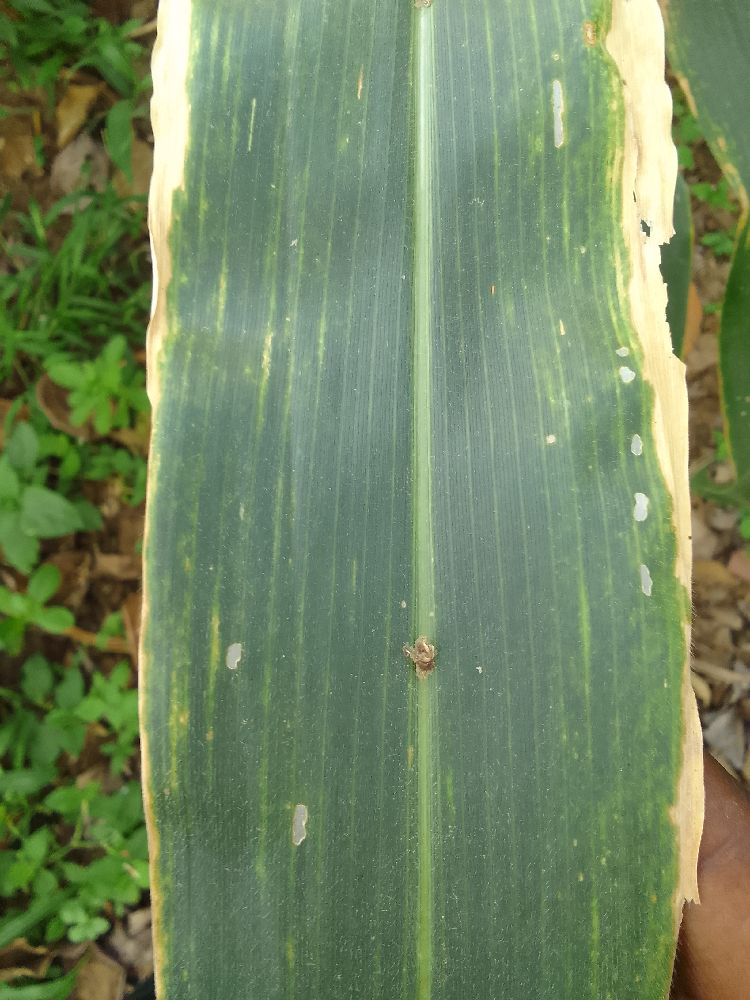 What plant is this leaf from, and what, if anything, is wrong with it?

maize, maize lethal necrosis
